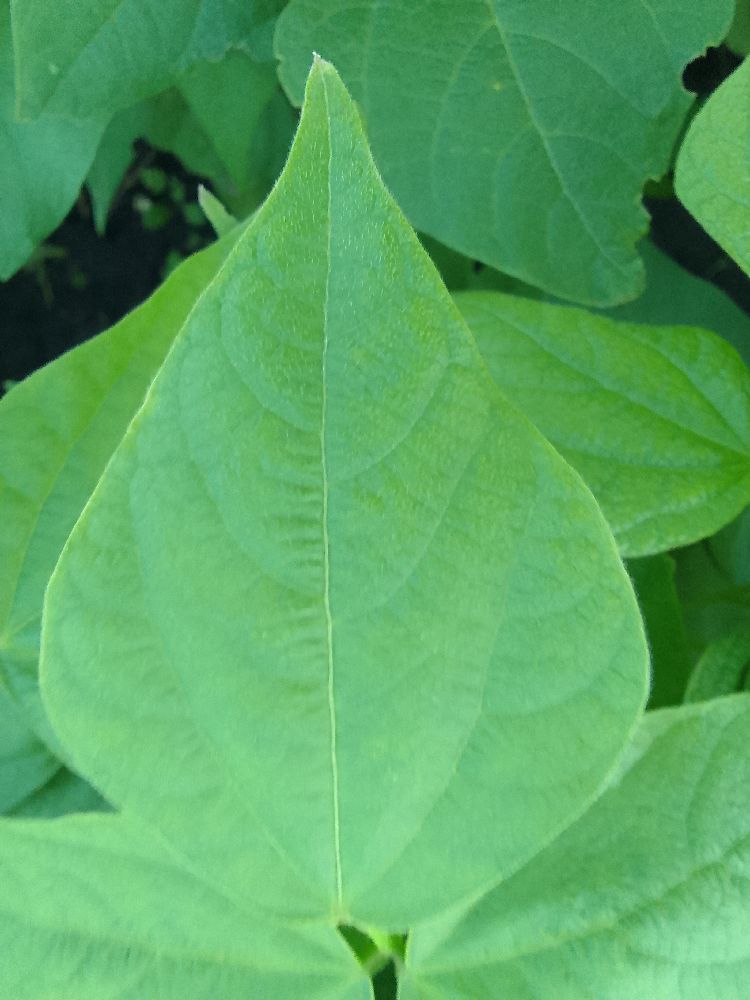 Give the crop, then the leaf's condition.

common bean, healthy
